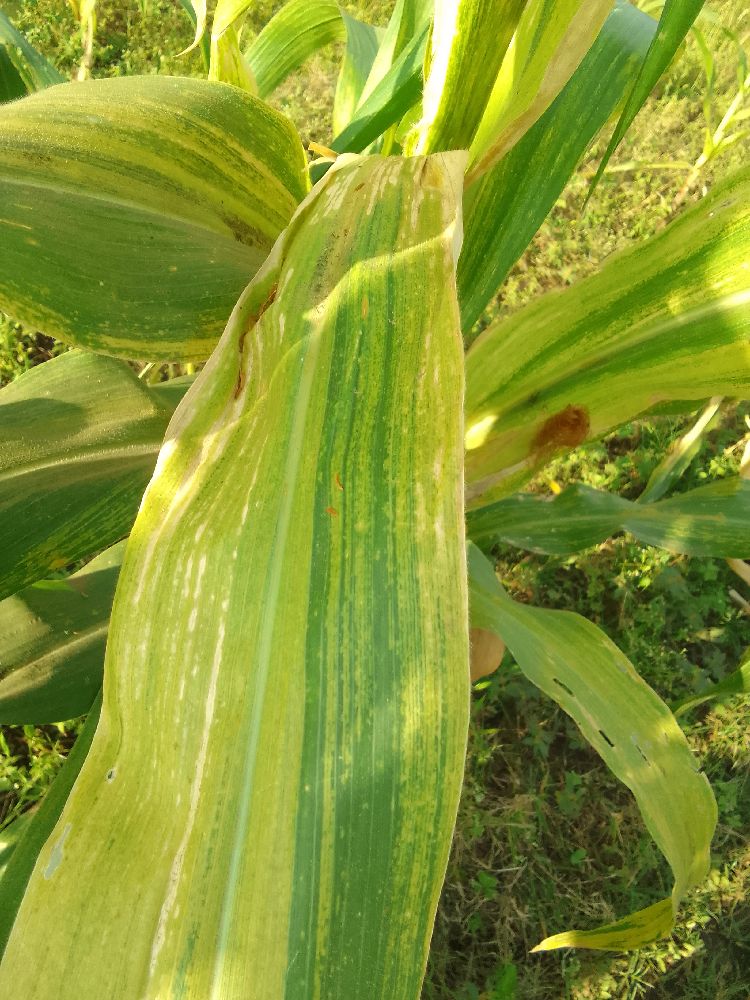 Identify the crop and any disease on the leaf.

maize, maize lethal necrosis
